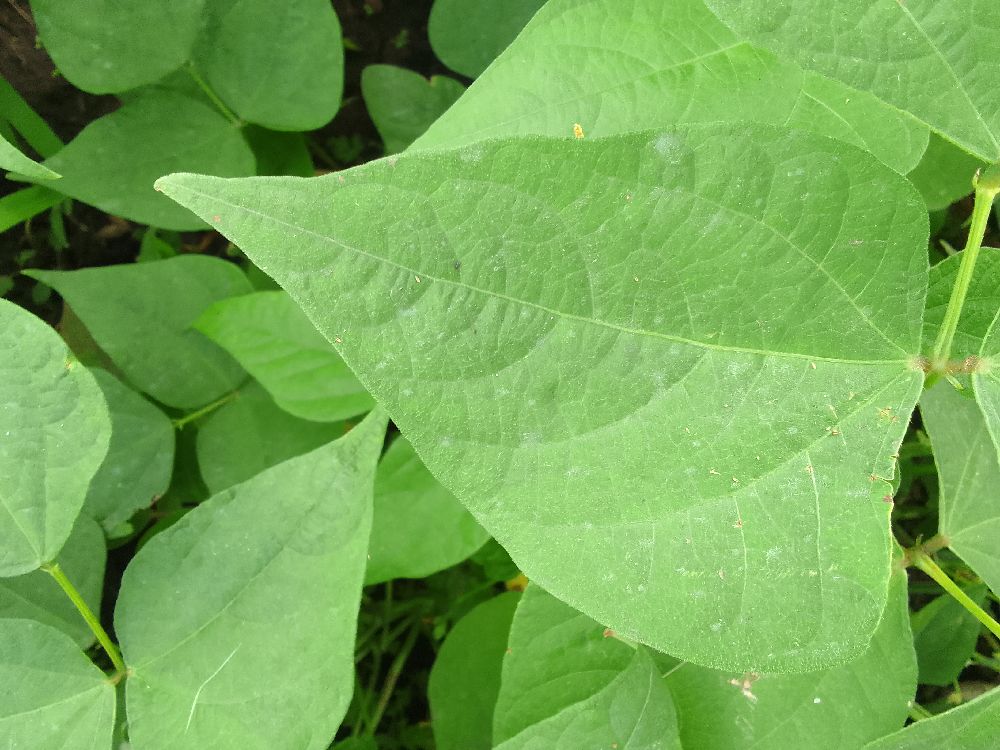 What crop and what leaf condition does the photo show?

common bean, healthy
